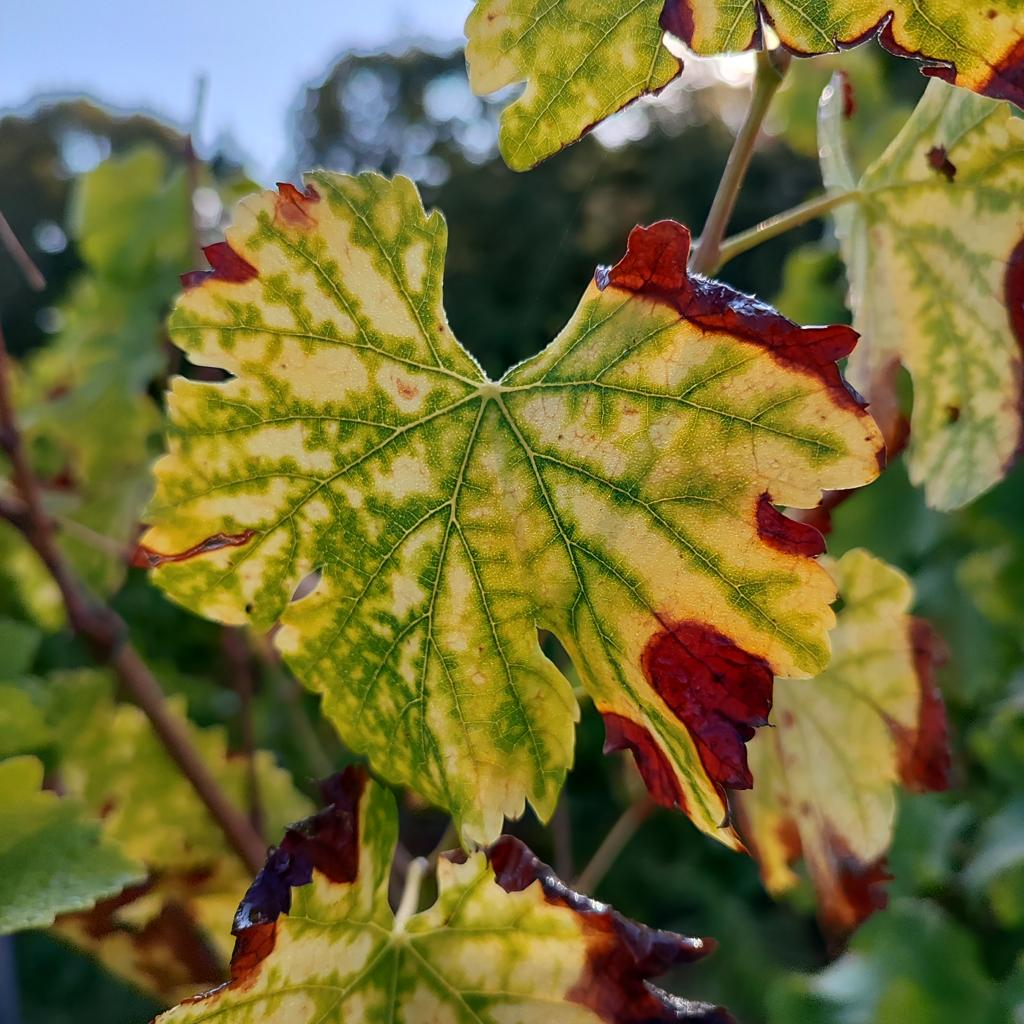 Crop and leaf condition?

grapevine, esca complex
